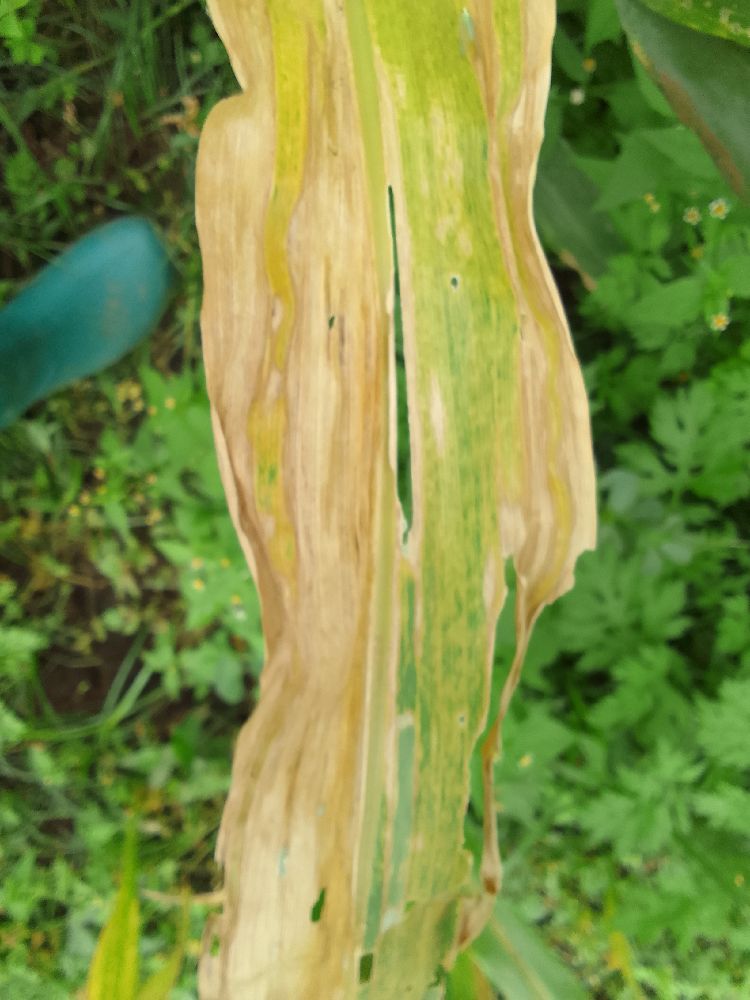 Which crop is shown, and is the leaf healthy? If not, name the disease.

maize, maize lethal necrosis
